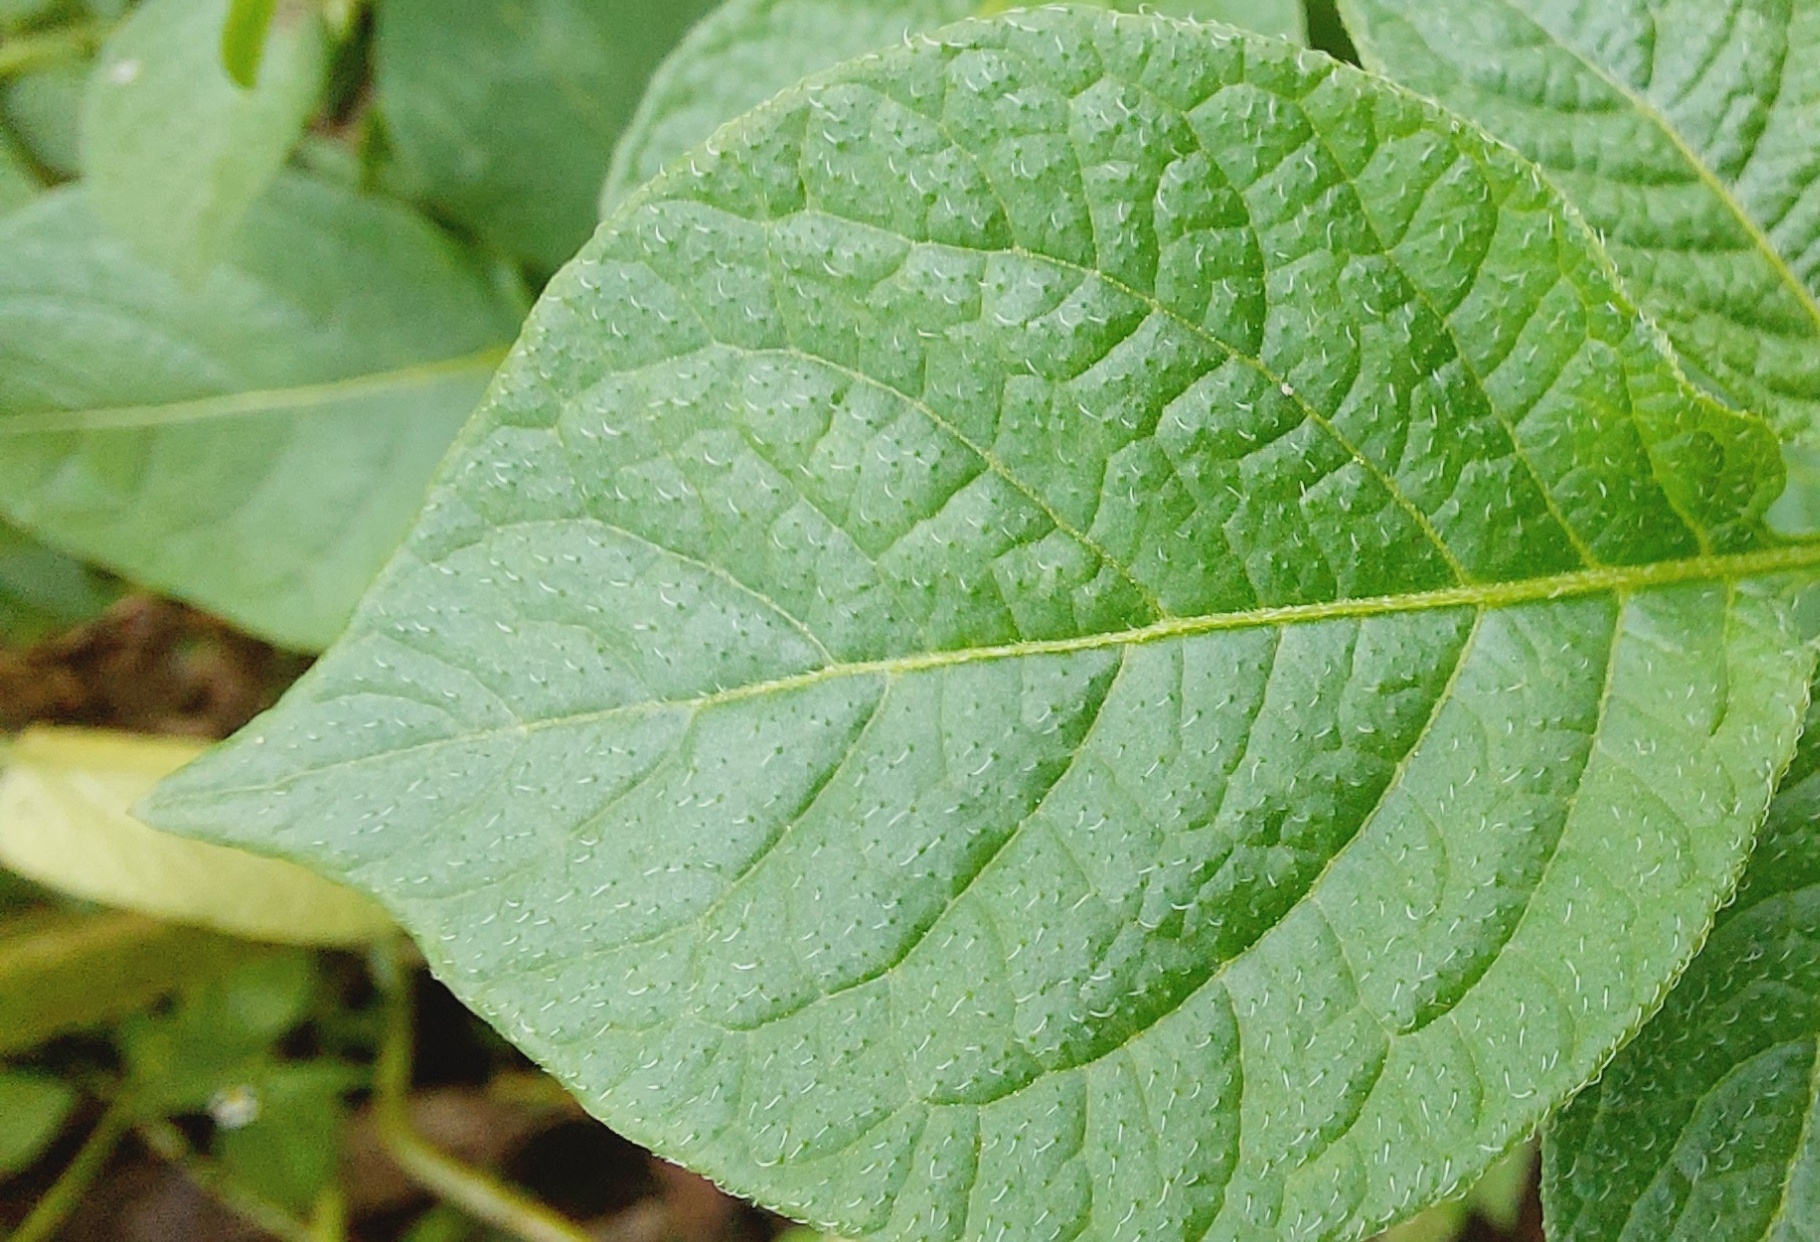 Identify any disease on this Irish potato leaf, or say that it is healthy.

healthy
